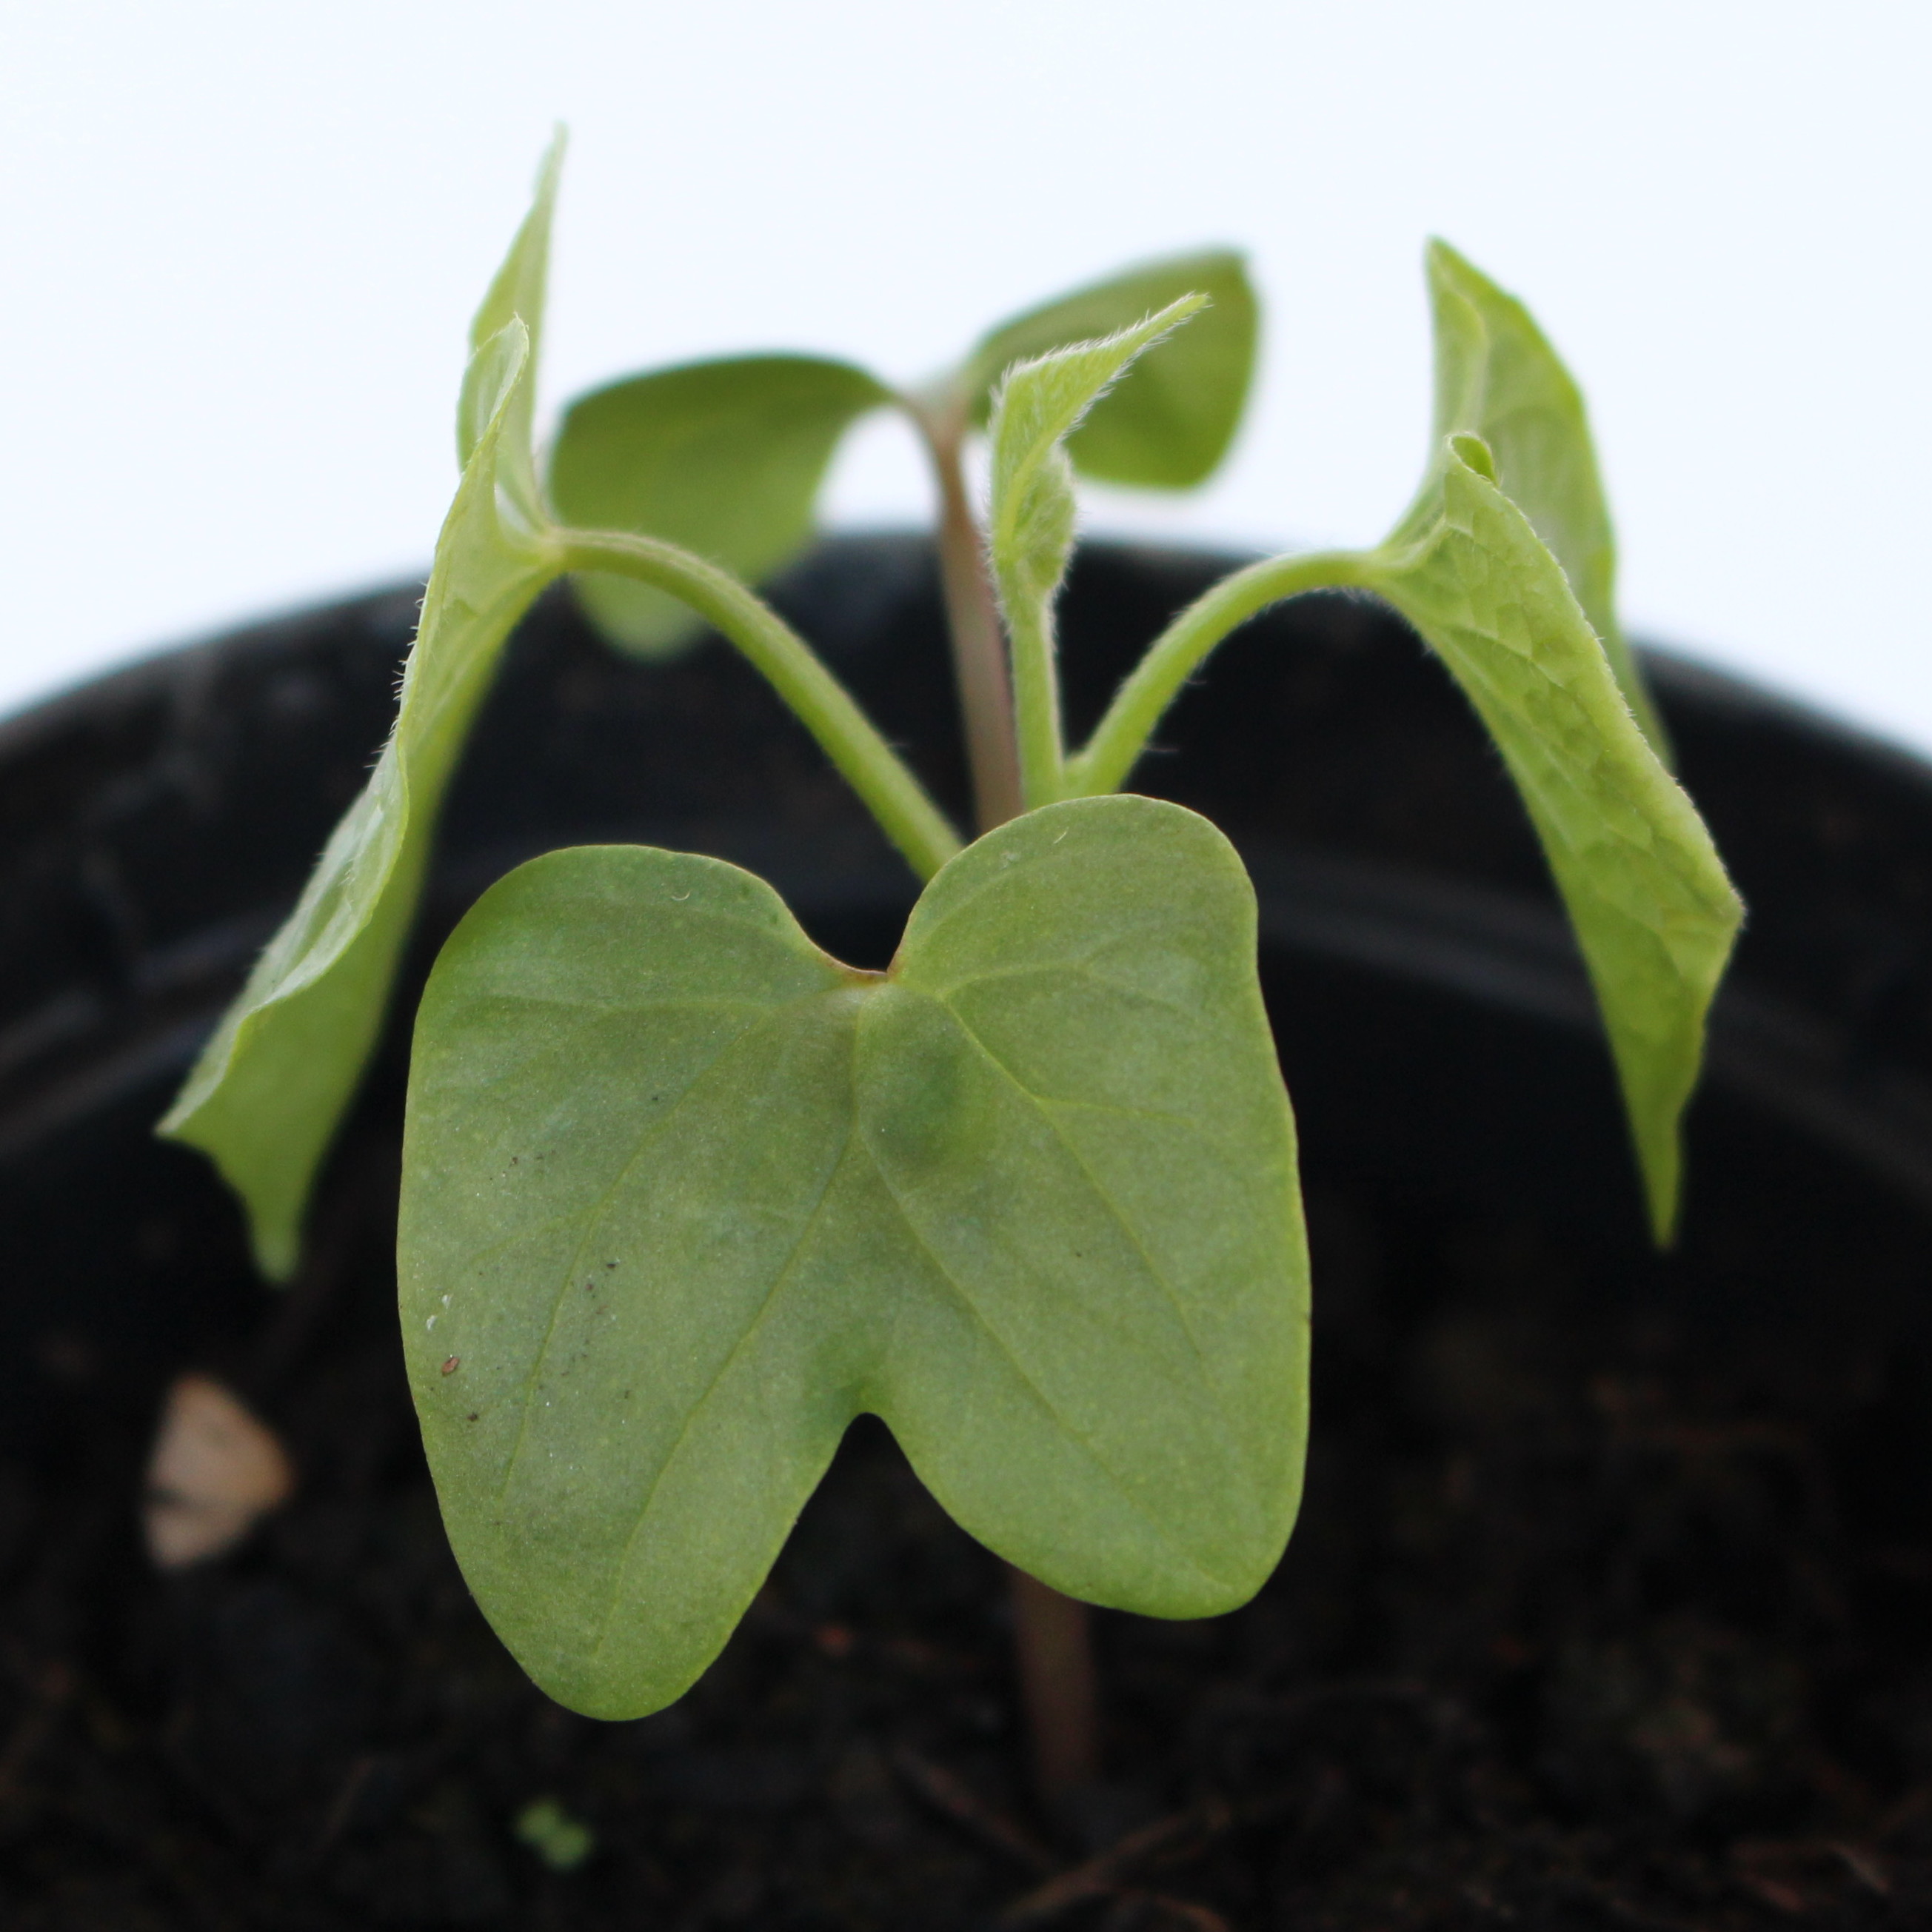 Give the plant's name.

Convolvulus arvensis
